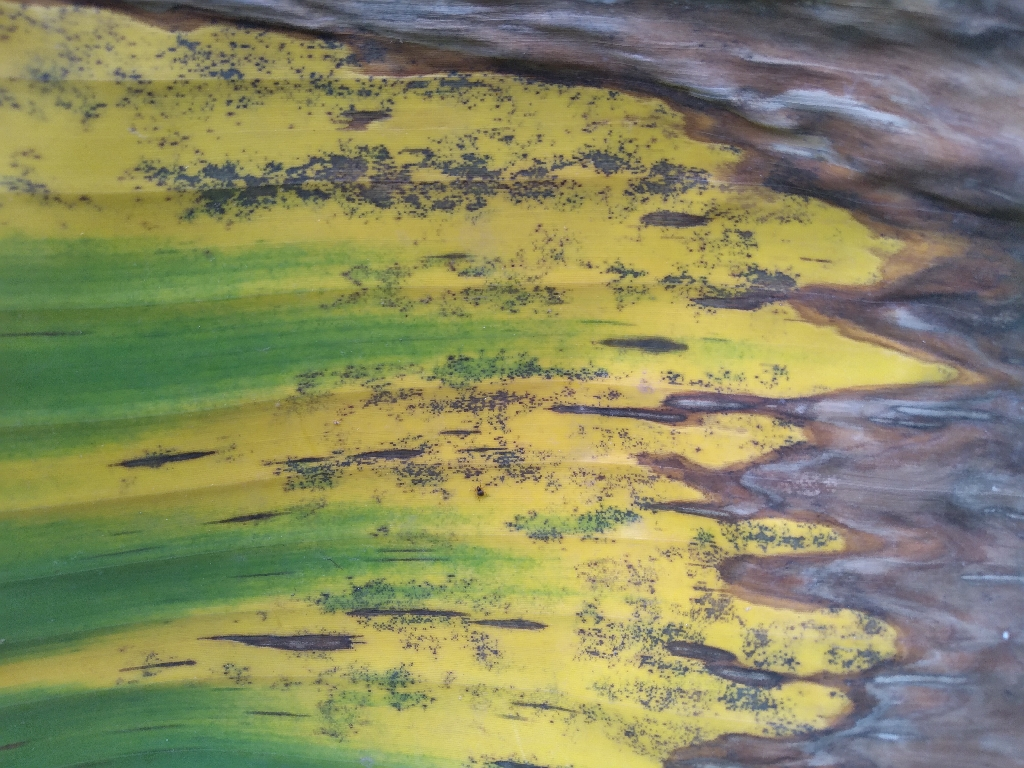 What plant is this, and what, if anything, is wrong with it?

banana, black sigatoka
